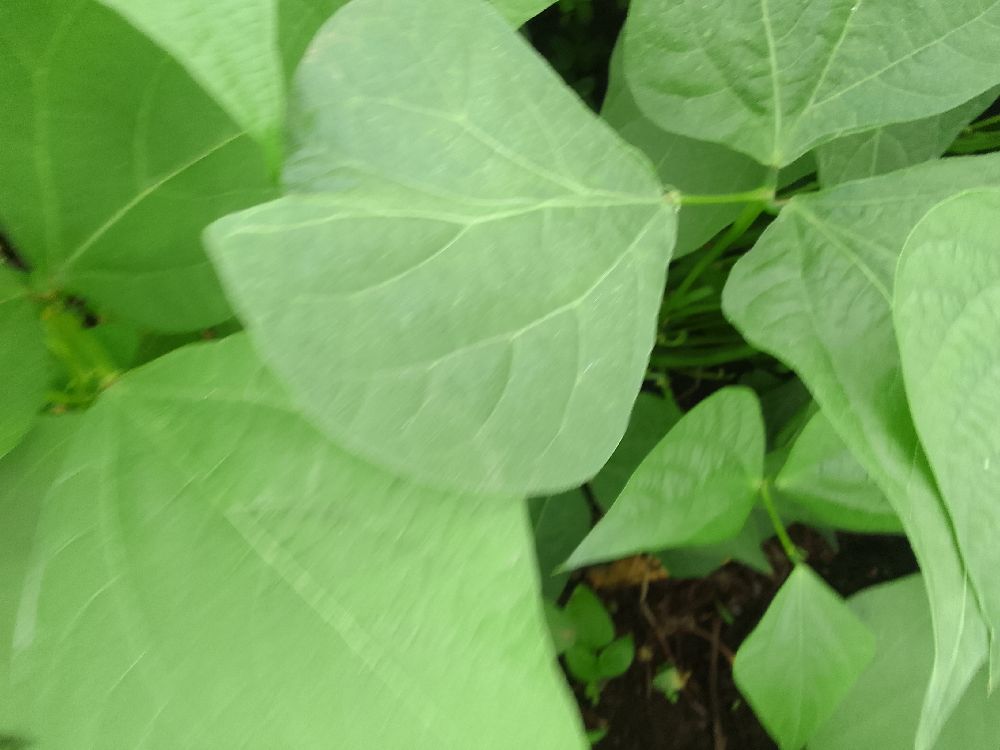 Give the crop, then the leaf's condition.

common bean, healthy
